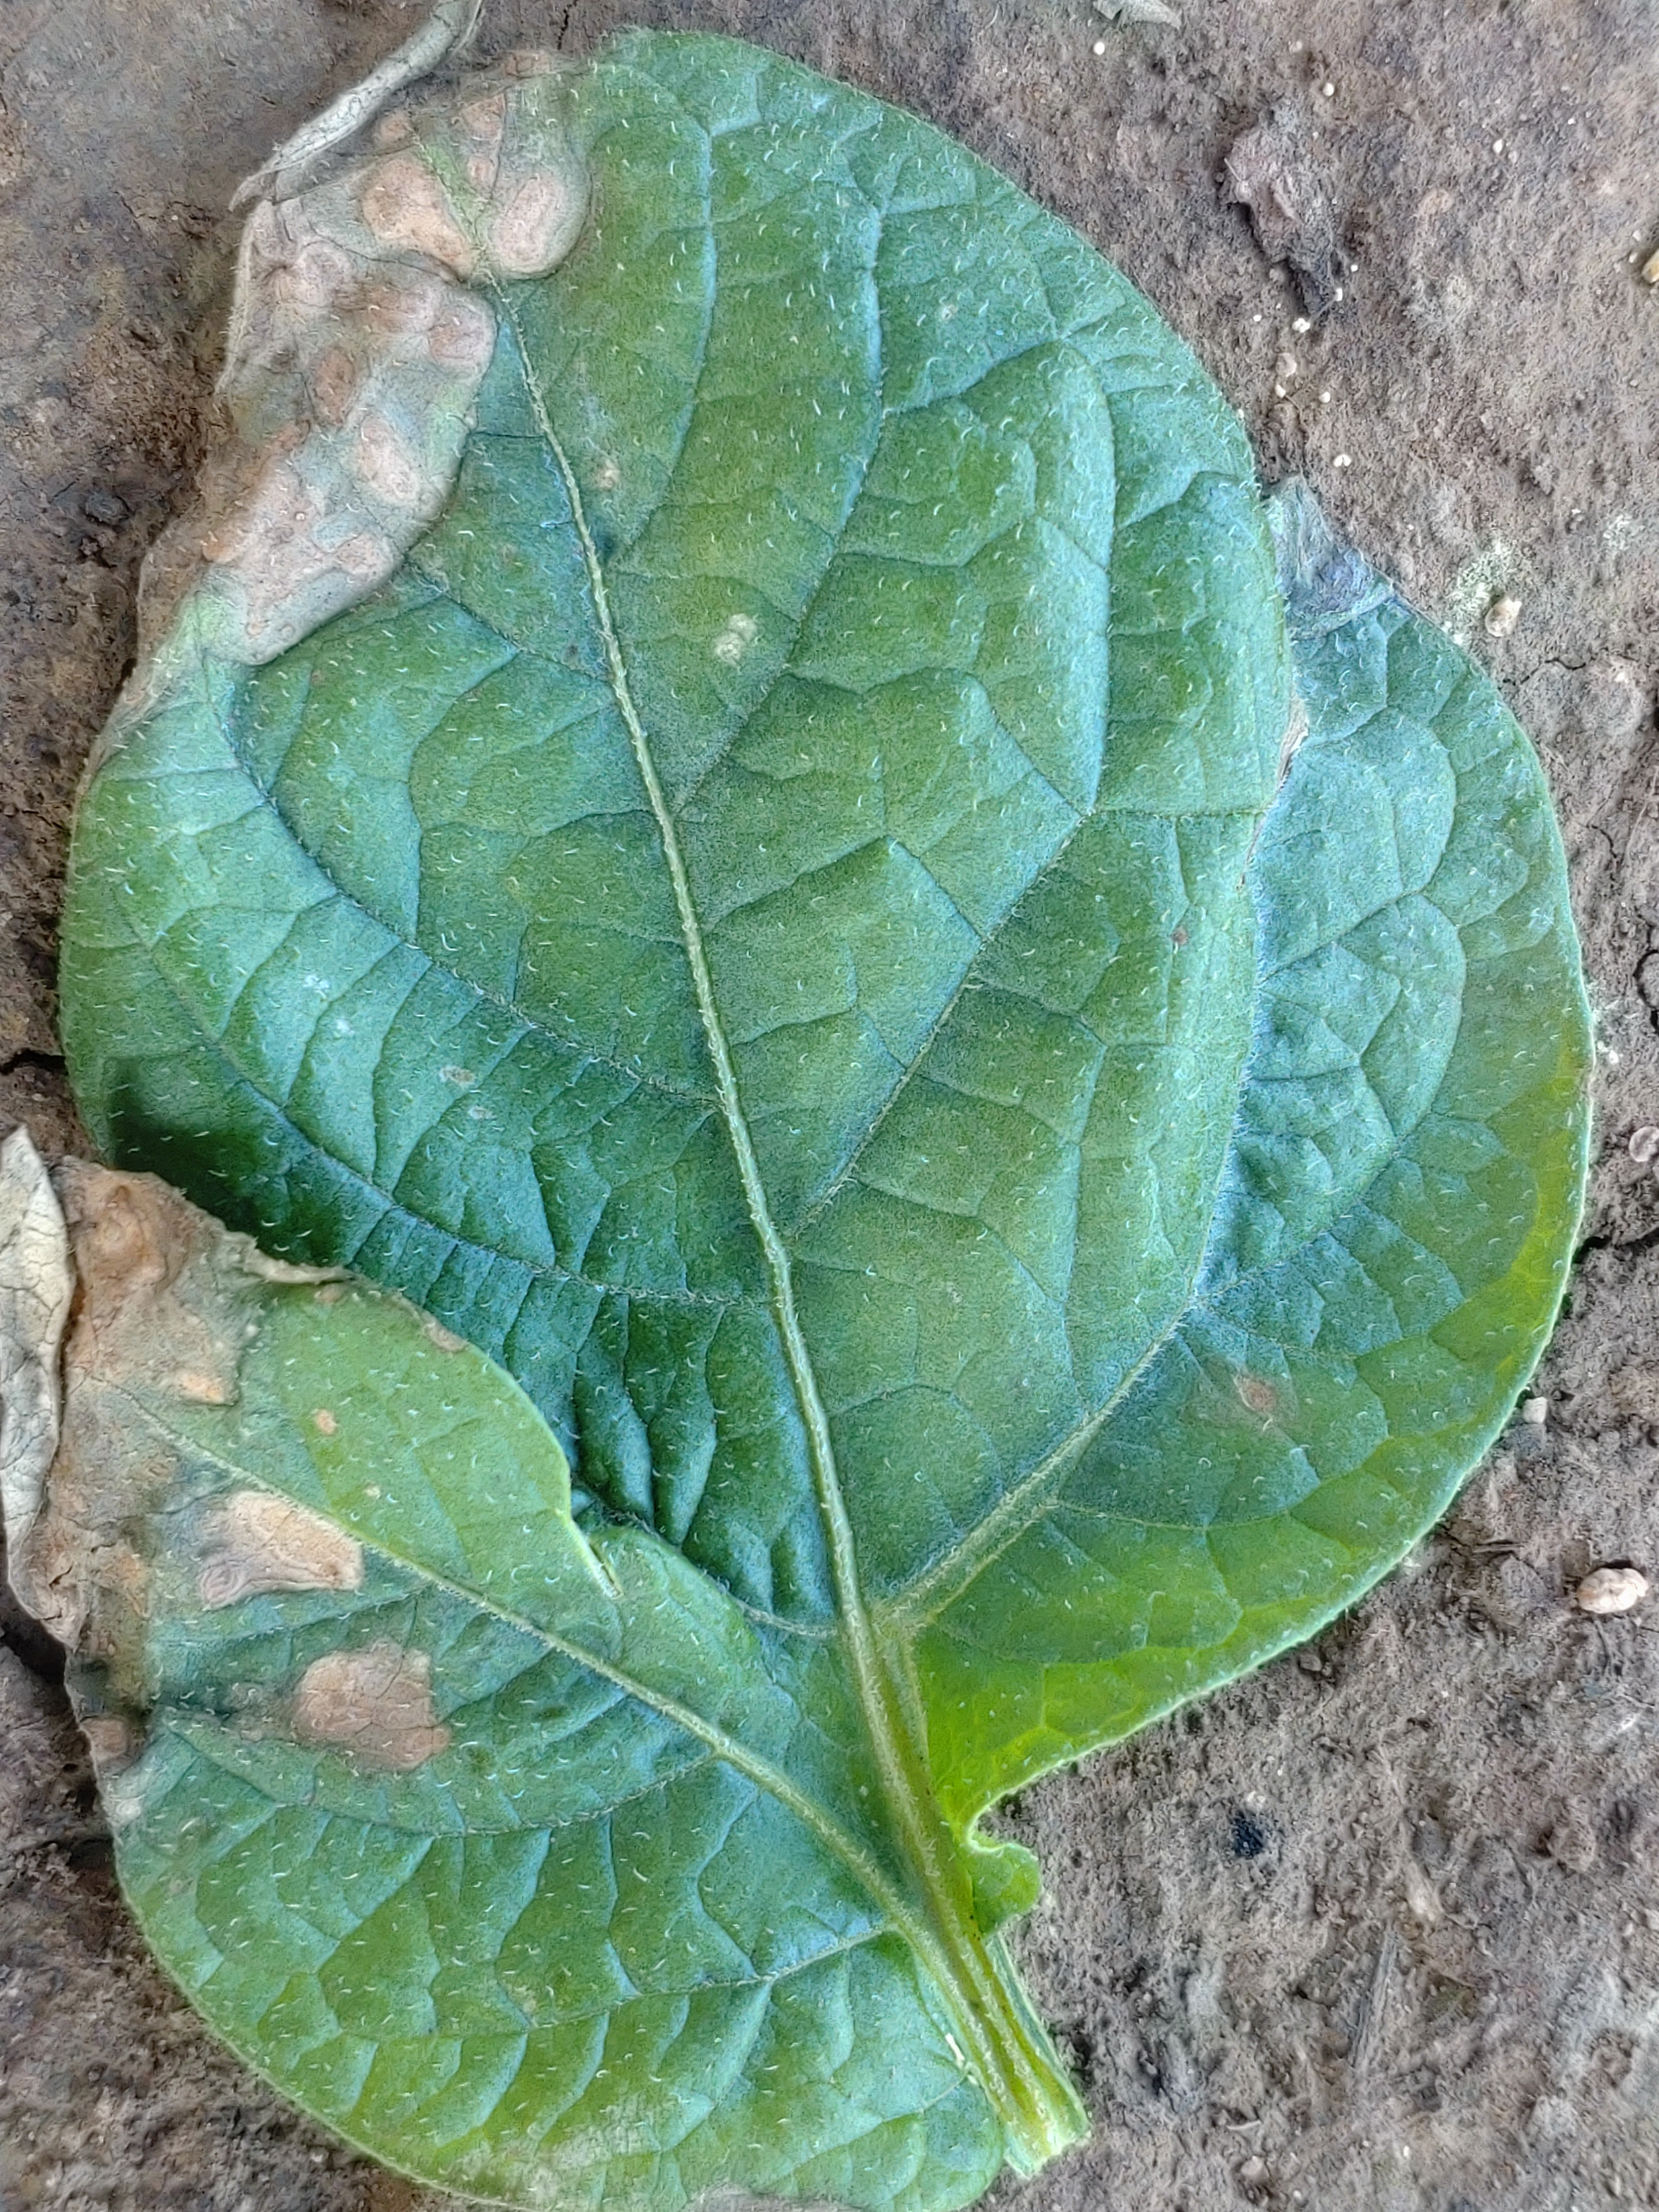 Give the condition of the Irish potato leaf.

early blight
